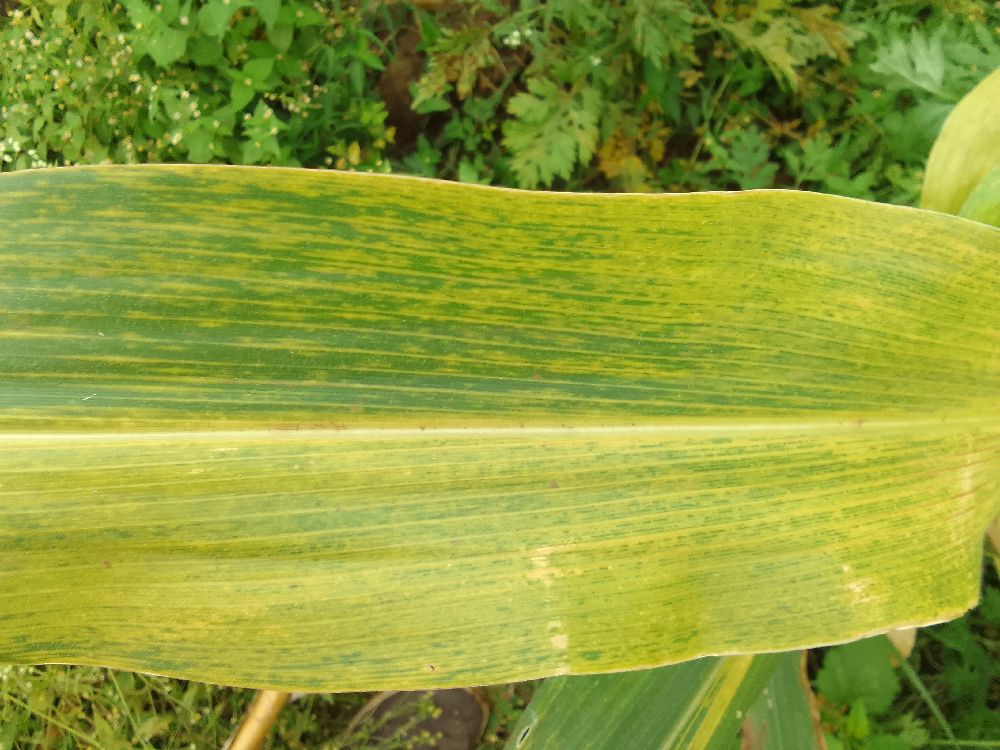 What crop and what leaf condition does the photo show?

maize, maize lethal necrosis
